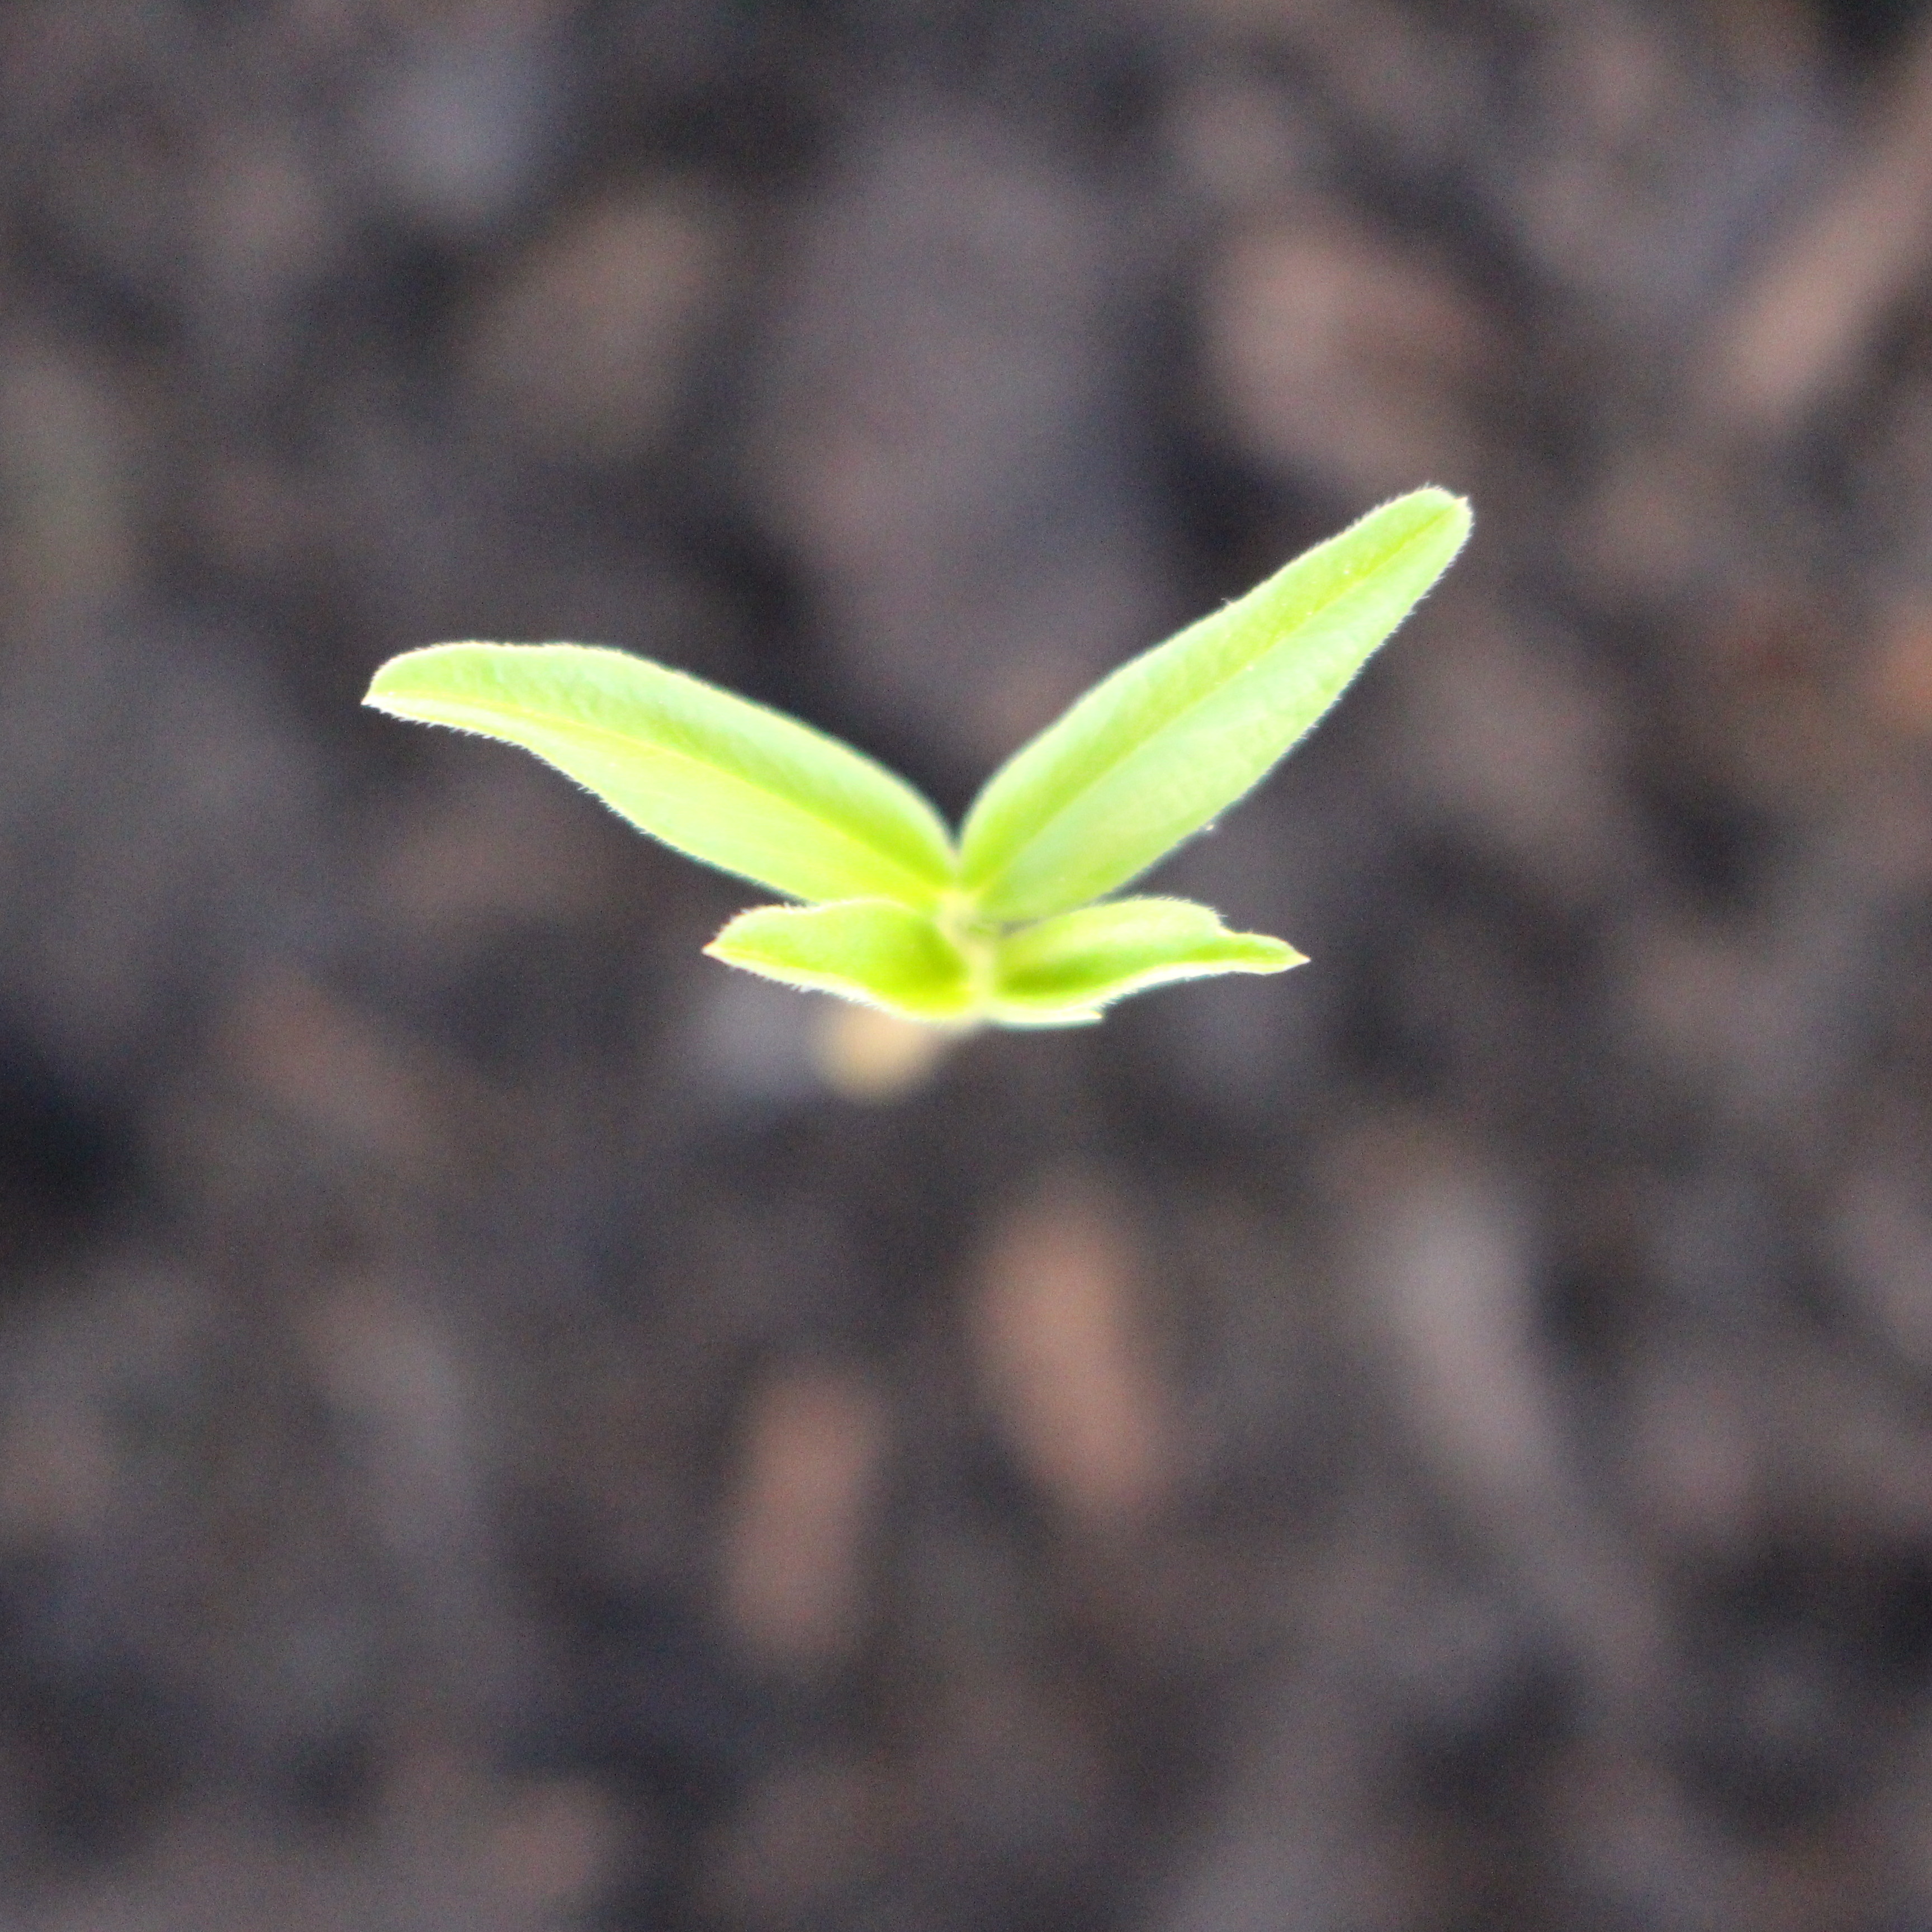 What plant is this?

Vicia sativa
